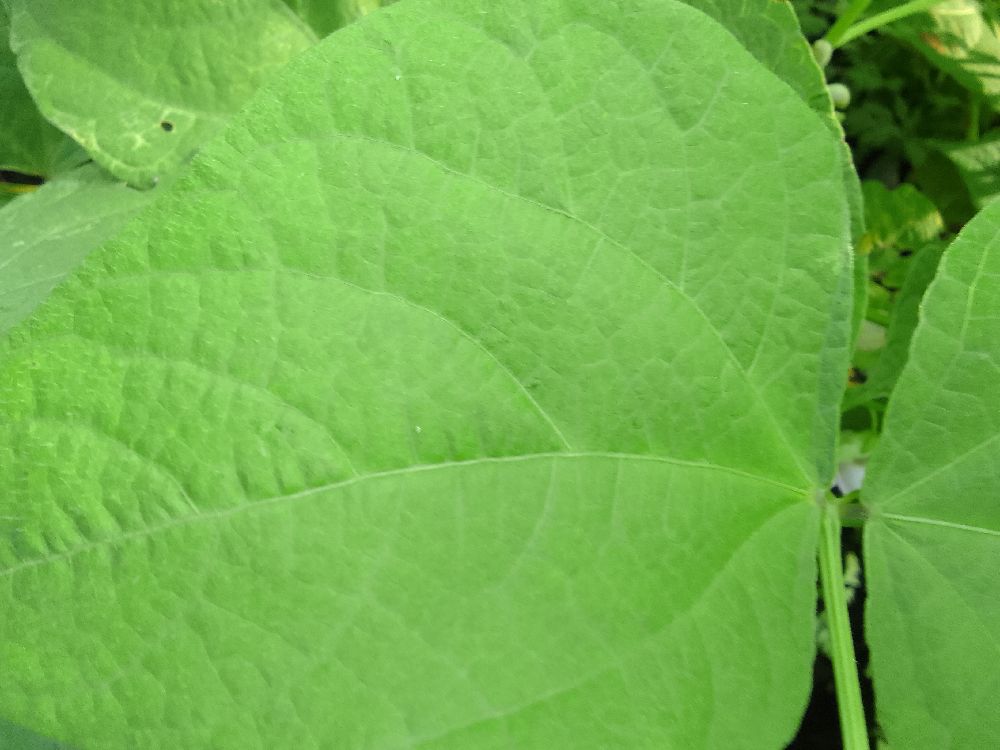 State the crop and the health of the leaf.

common bean, healthy
